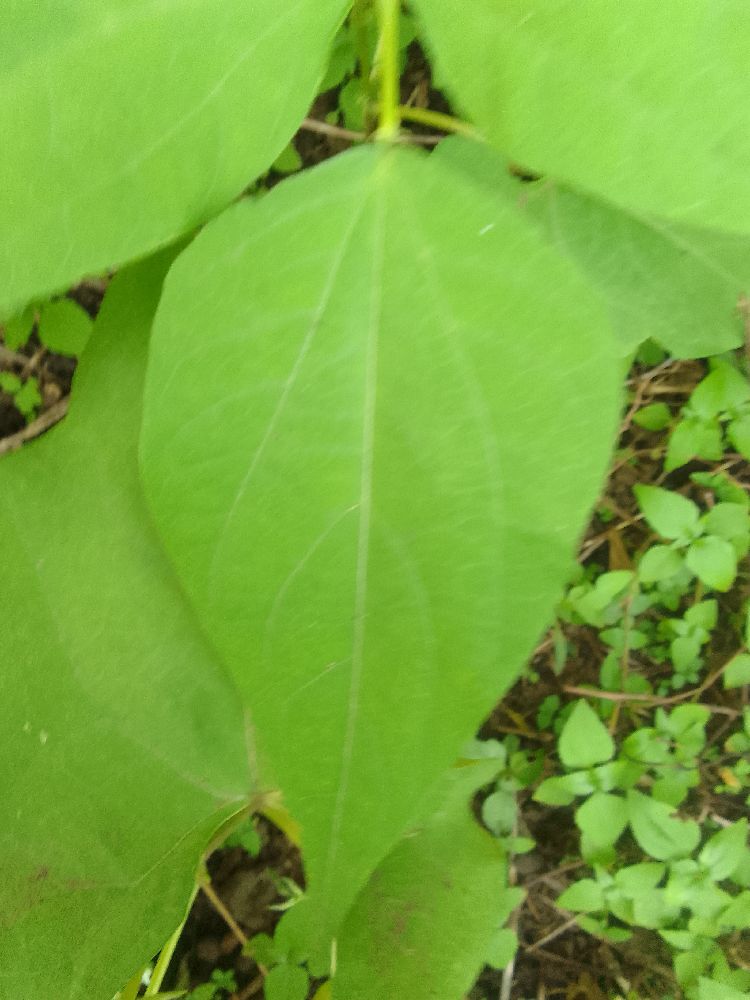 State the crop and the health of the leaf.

common bean, healthy
